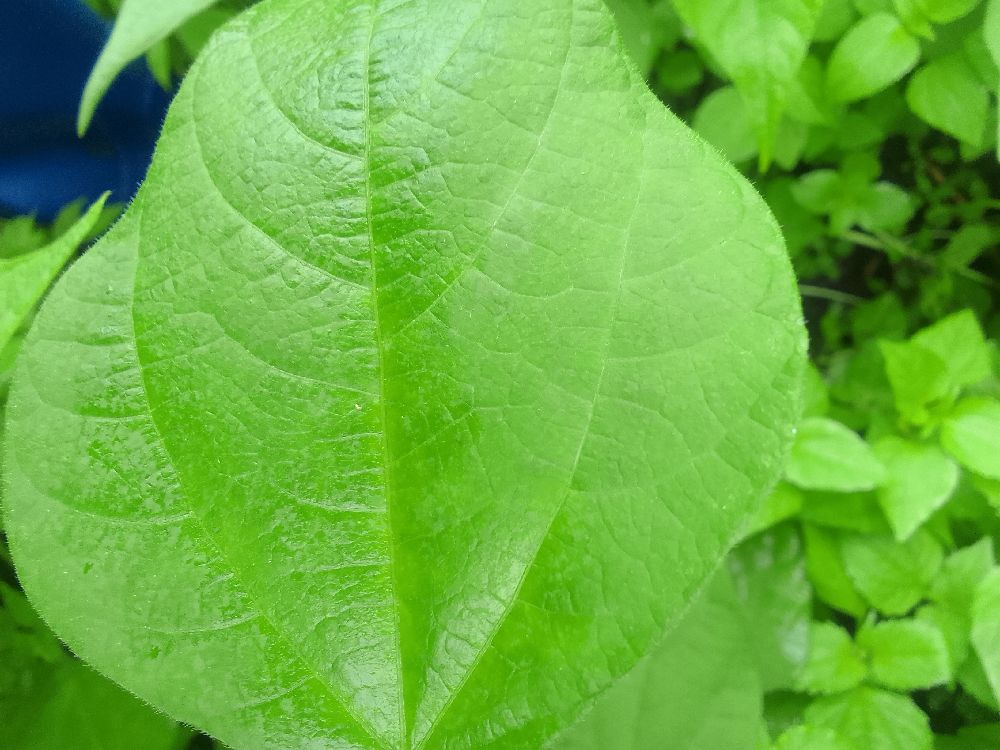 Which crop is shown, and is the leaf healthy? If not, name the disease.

common bean, healthy
